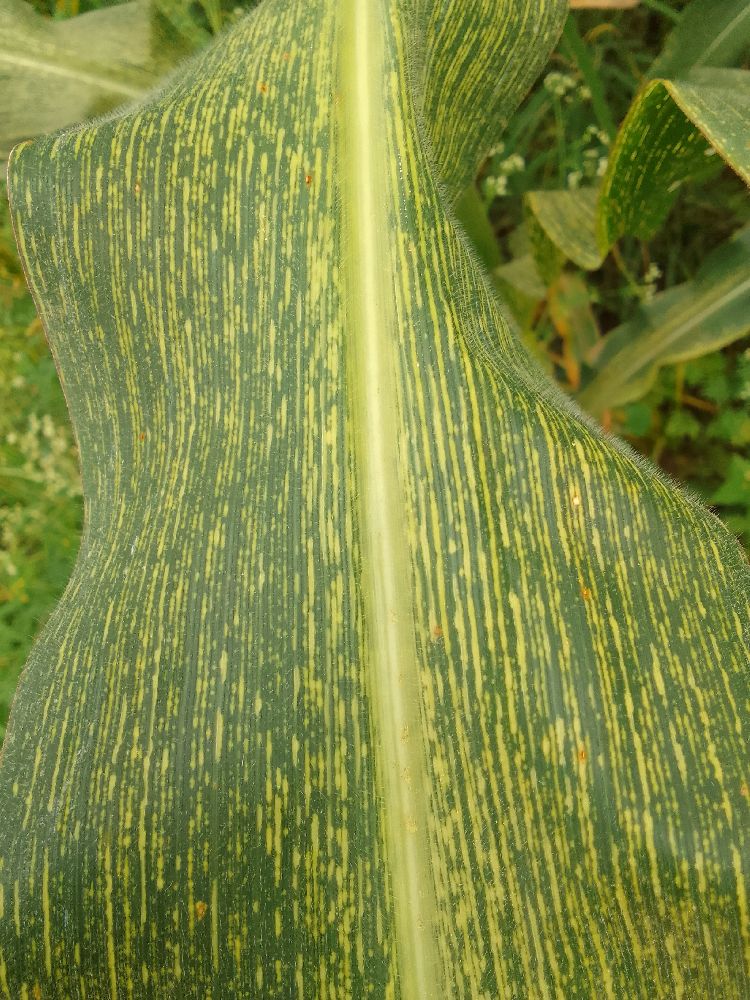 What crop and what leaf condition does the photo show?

maize, maize streak virus
